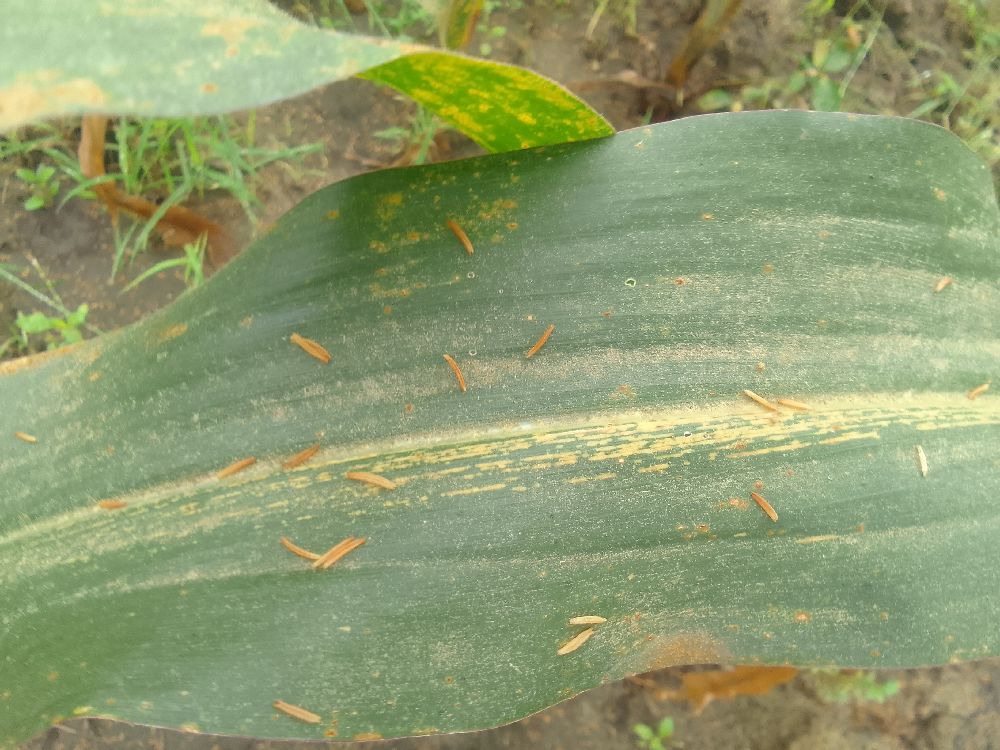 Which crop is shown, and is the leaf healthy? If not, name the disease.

maize, maize streak virus
